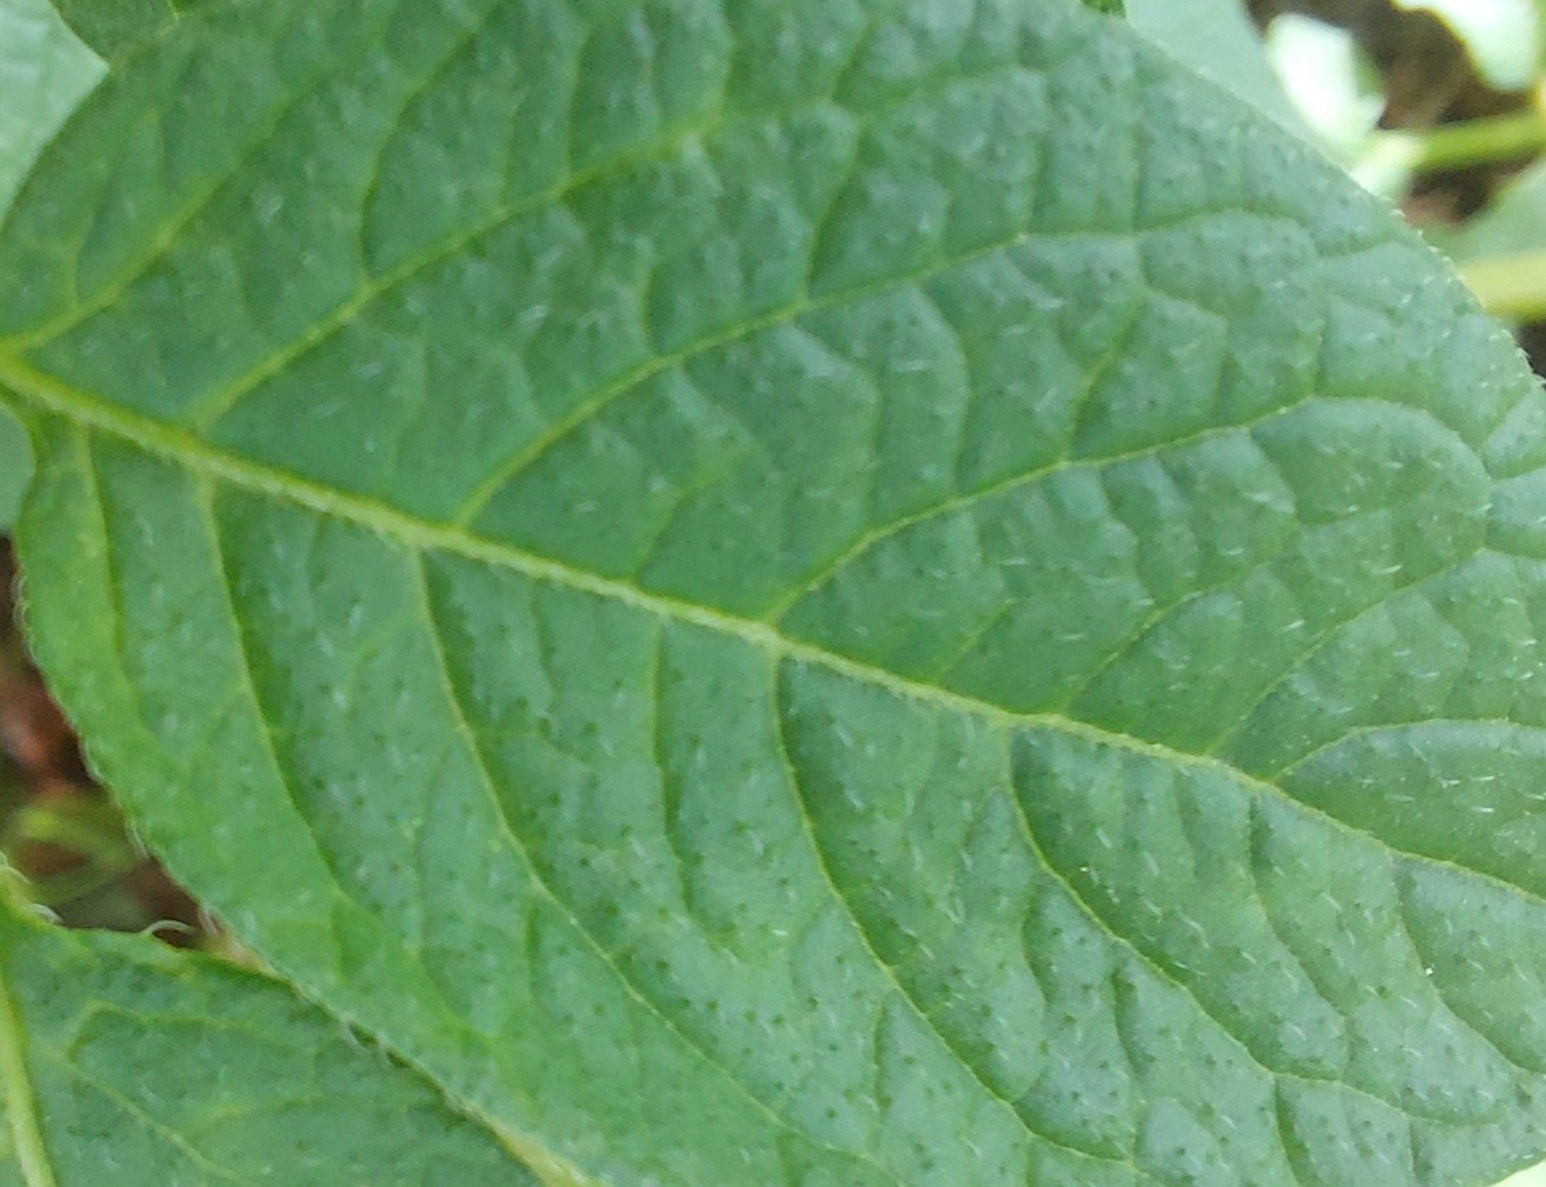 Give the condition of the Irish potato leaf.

healthy
